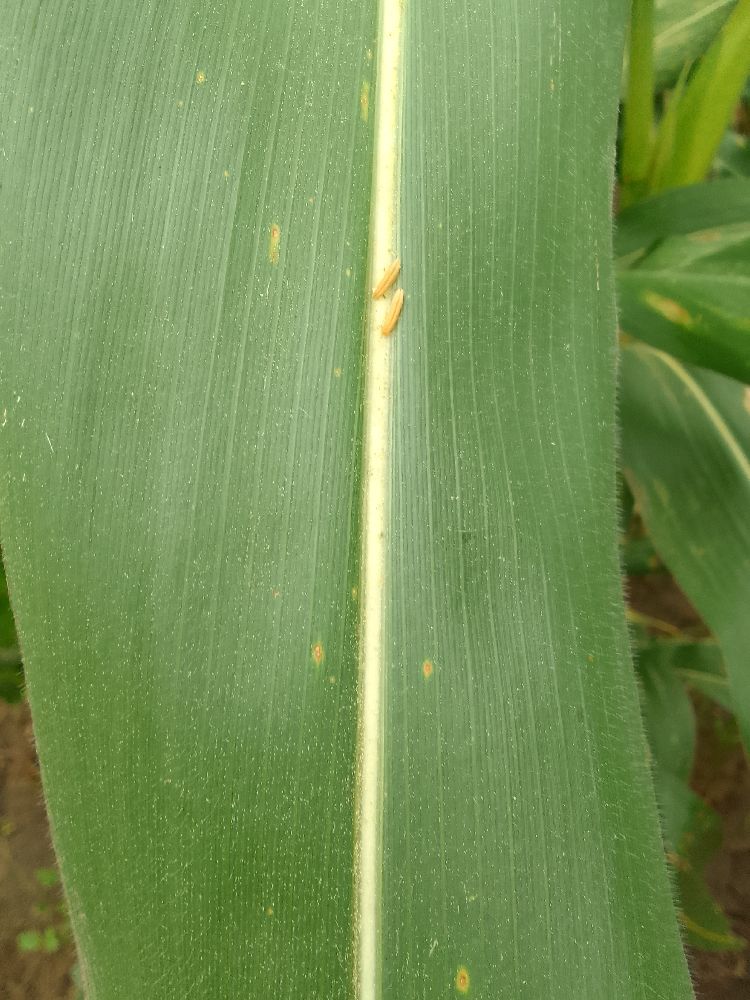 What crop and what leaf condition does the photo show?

maize, healthy
